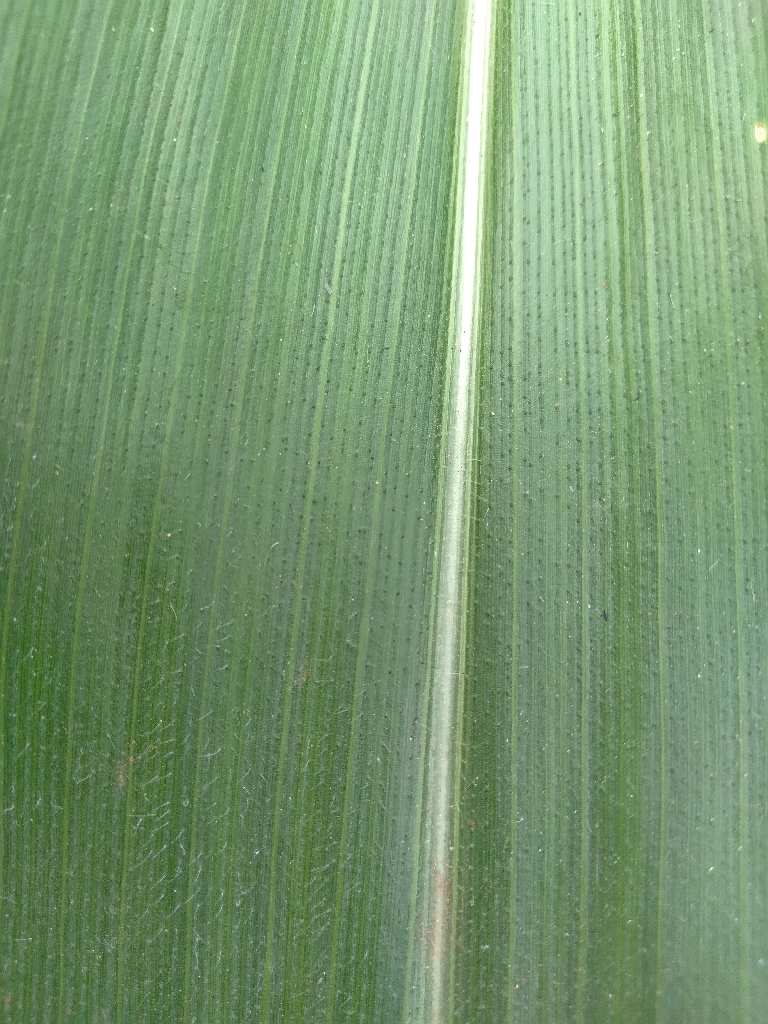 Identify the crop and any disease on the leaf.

maize, healthy
